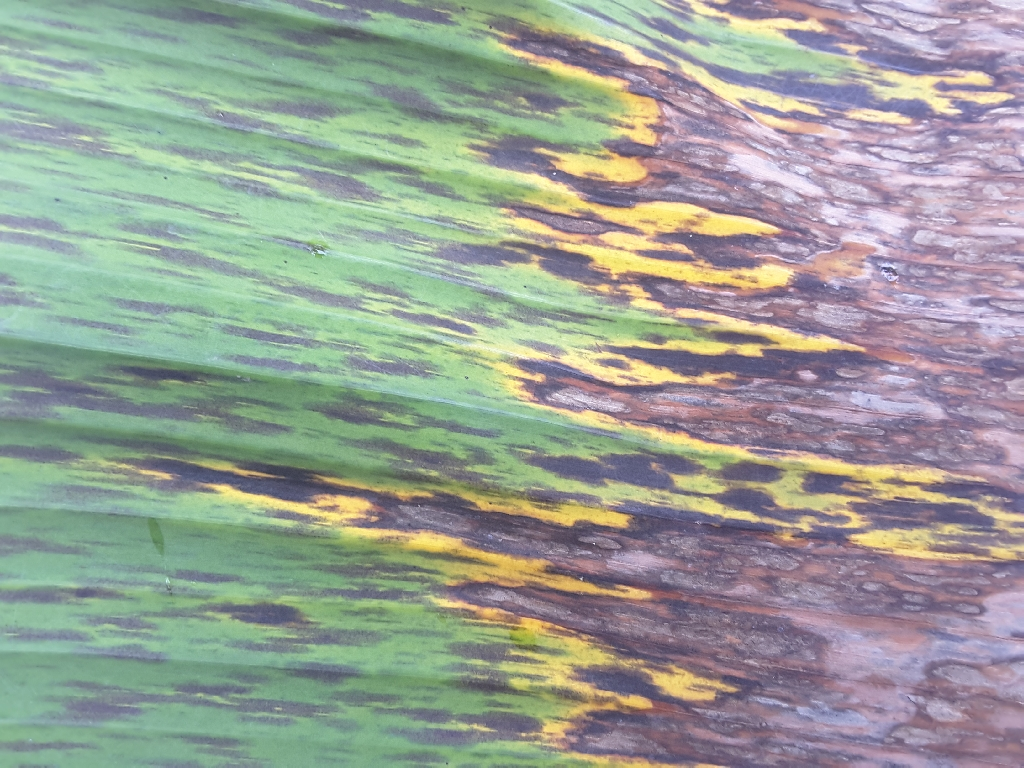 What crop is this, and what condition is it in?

banana, black sigatoka
